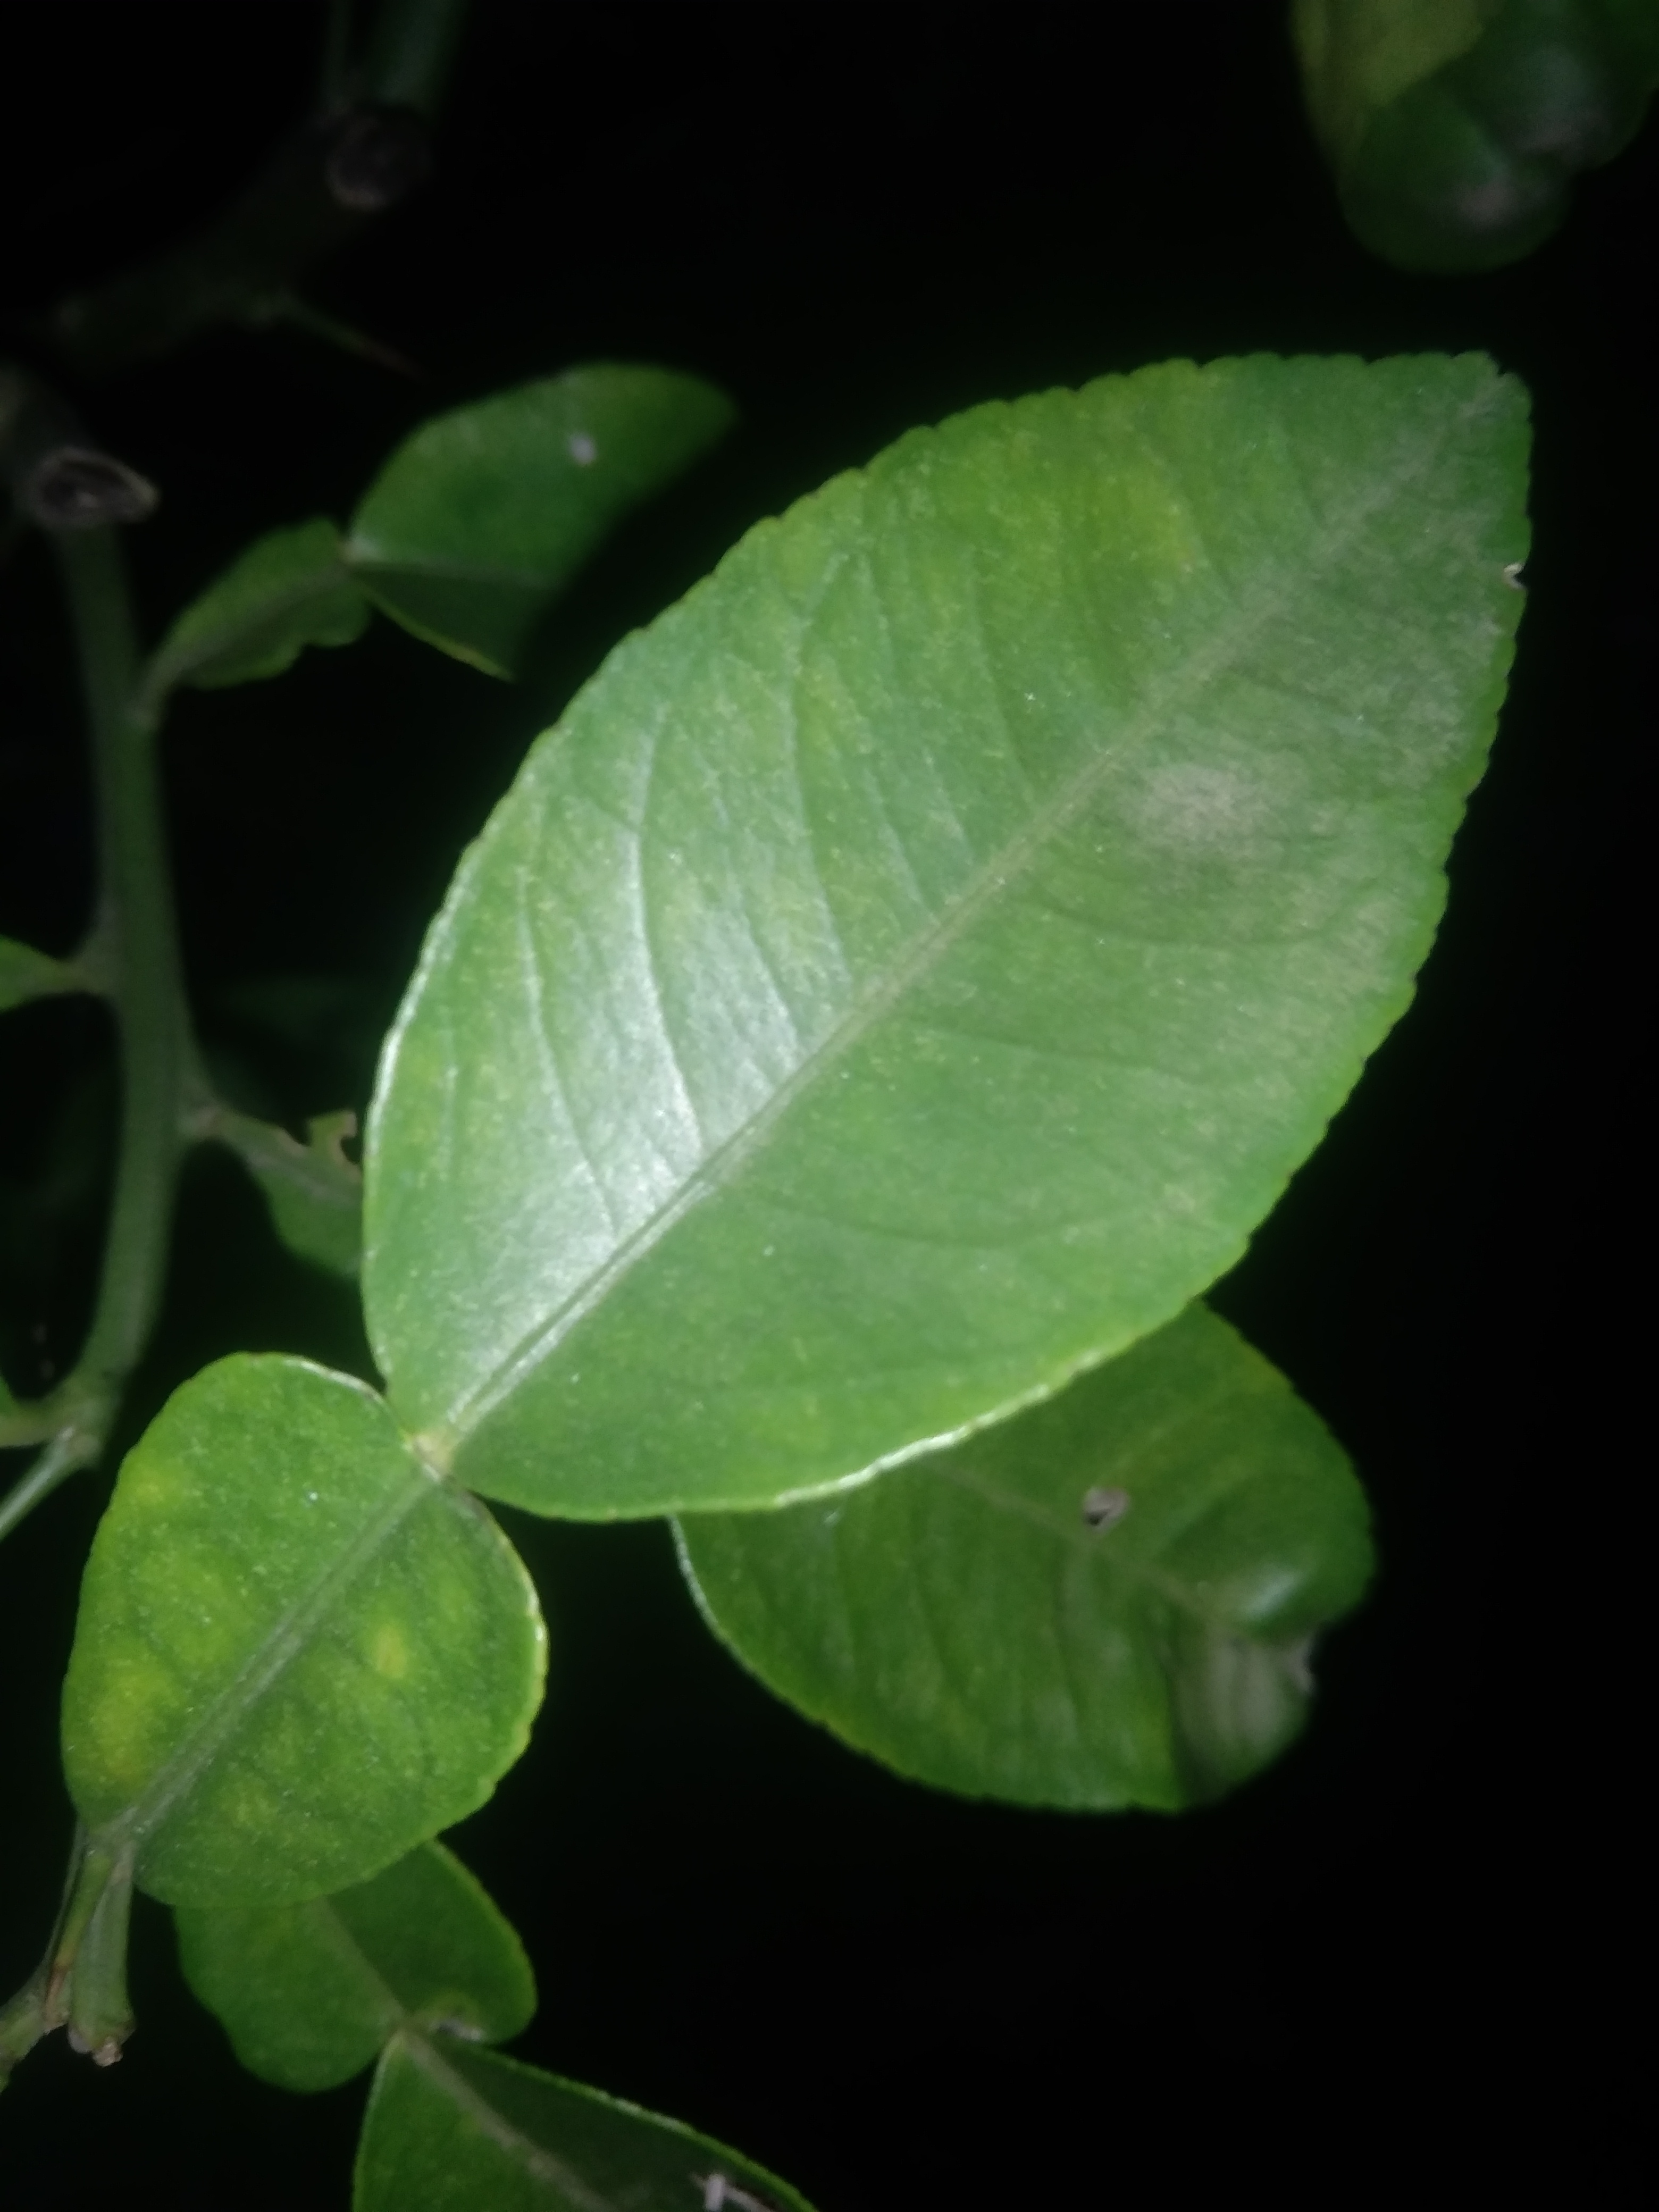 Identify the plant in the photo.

lemon
